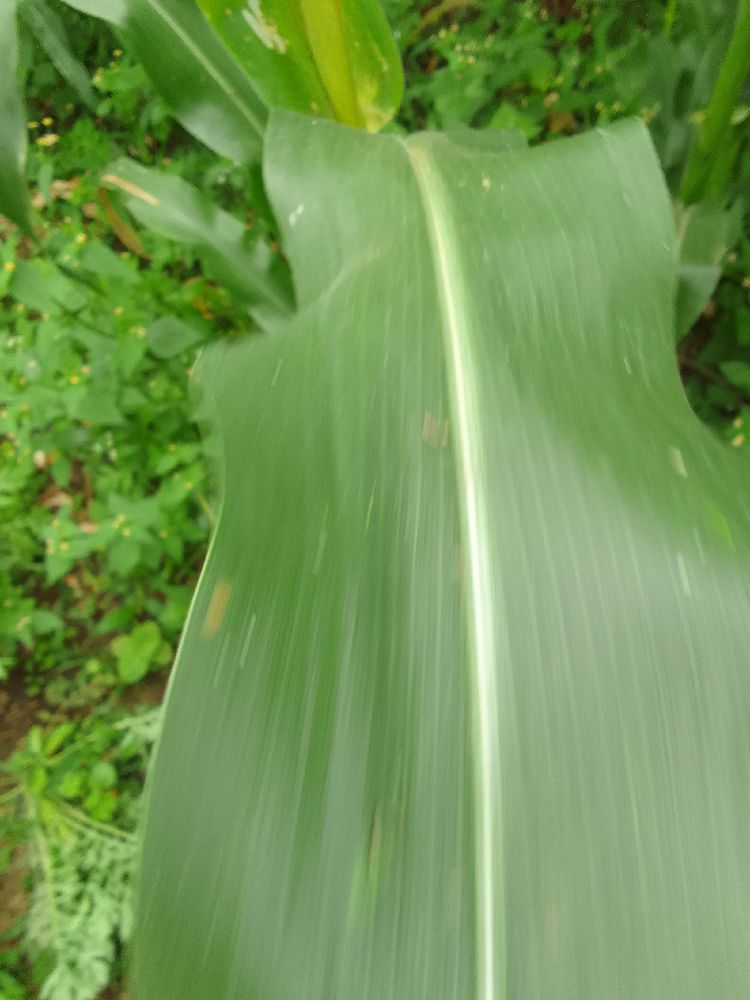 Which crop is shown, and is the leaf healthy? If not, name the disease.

maize, healthy
